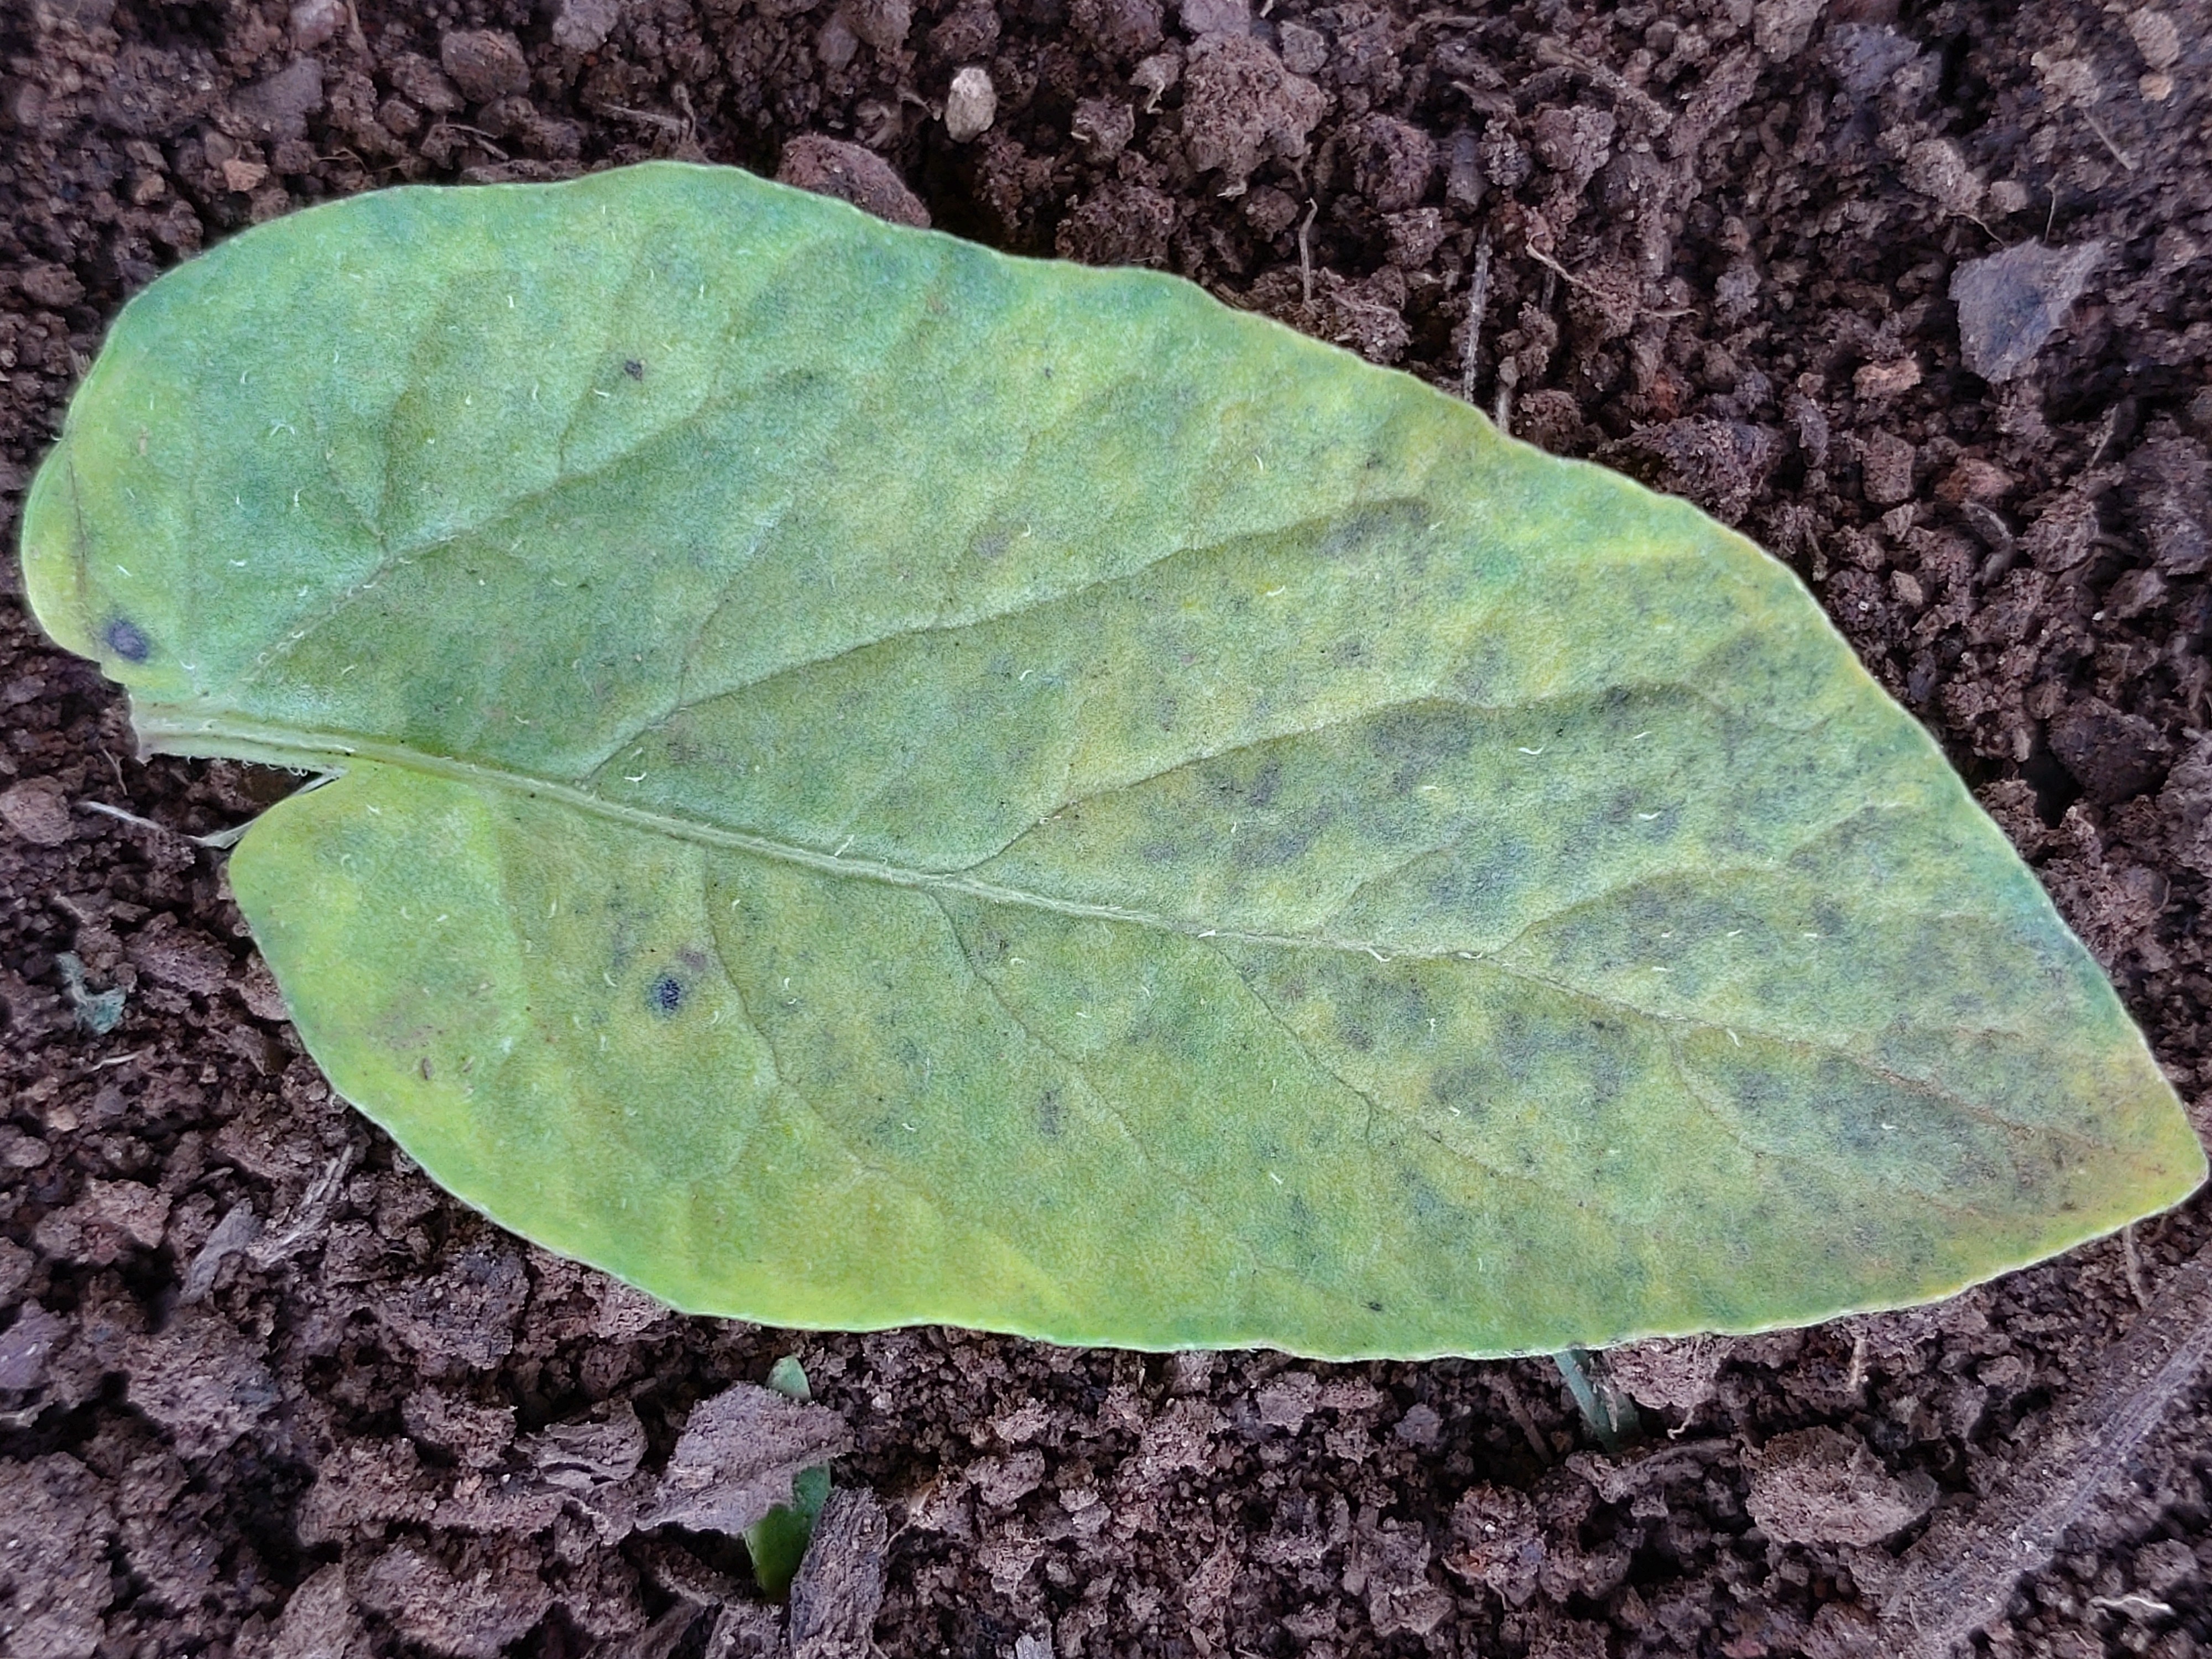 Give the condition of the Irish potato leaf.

late blight
